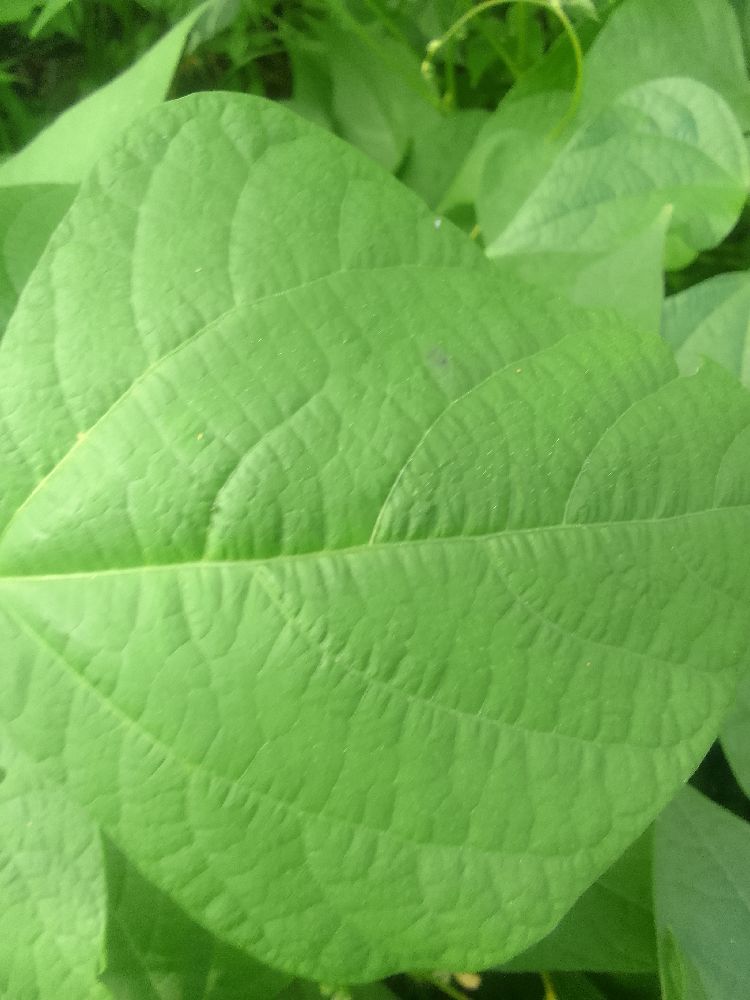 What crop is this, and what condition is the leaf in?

common bean, healthy
